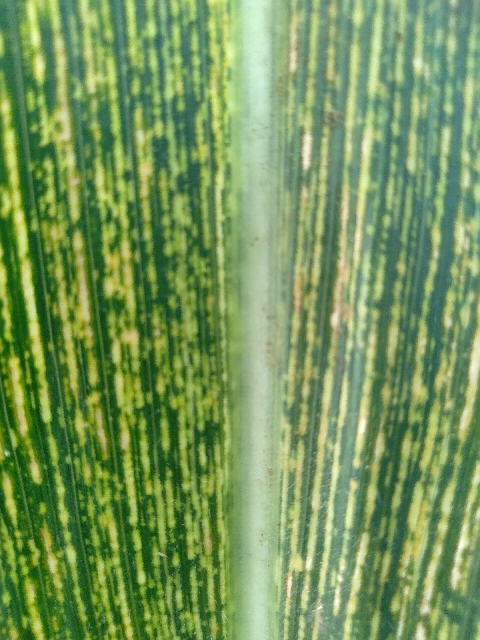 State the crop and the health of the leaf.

maize, maize streak virus
